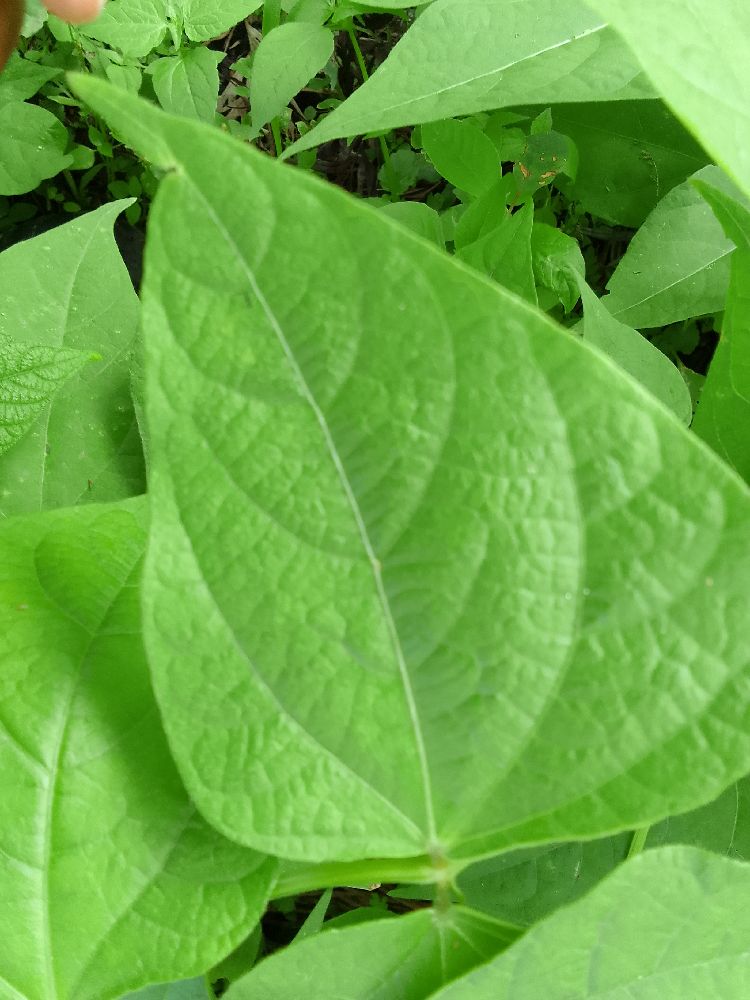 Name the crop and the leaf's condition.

common bean, healthy
